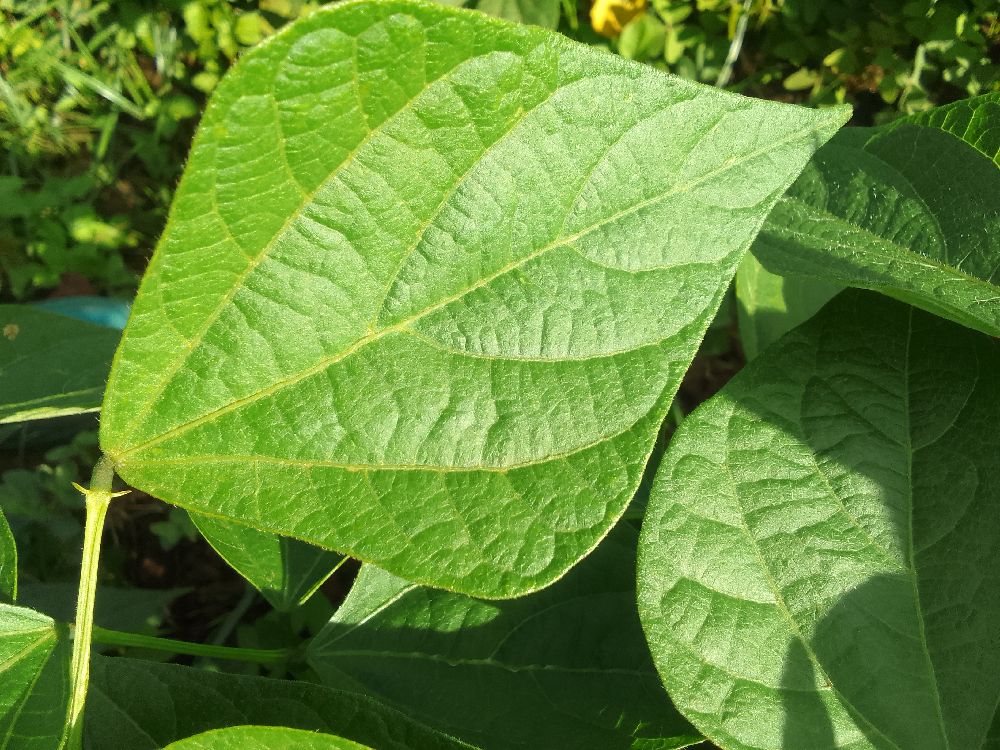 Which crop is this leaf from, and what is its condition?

common bean, healthy
